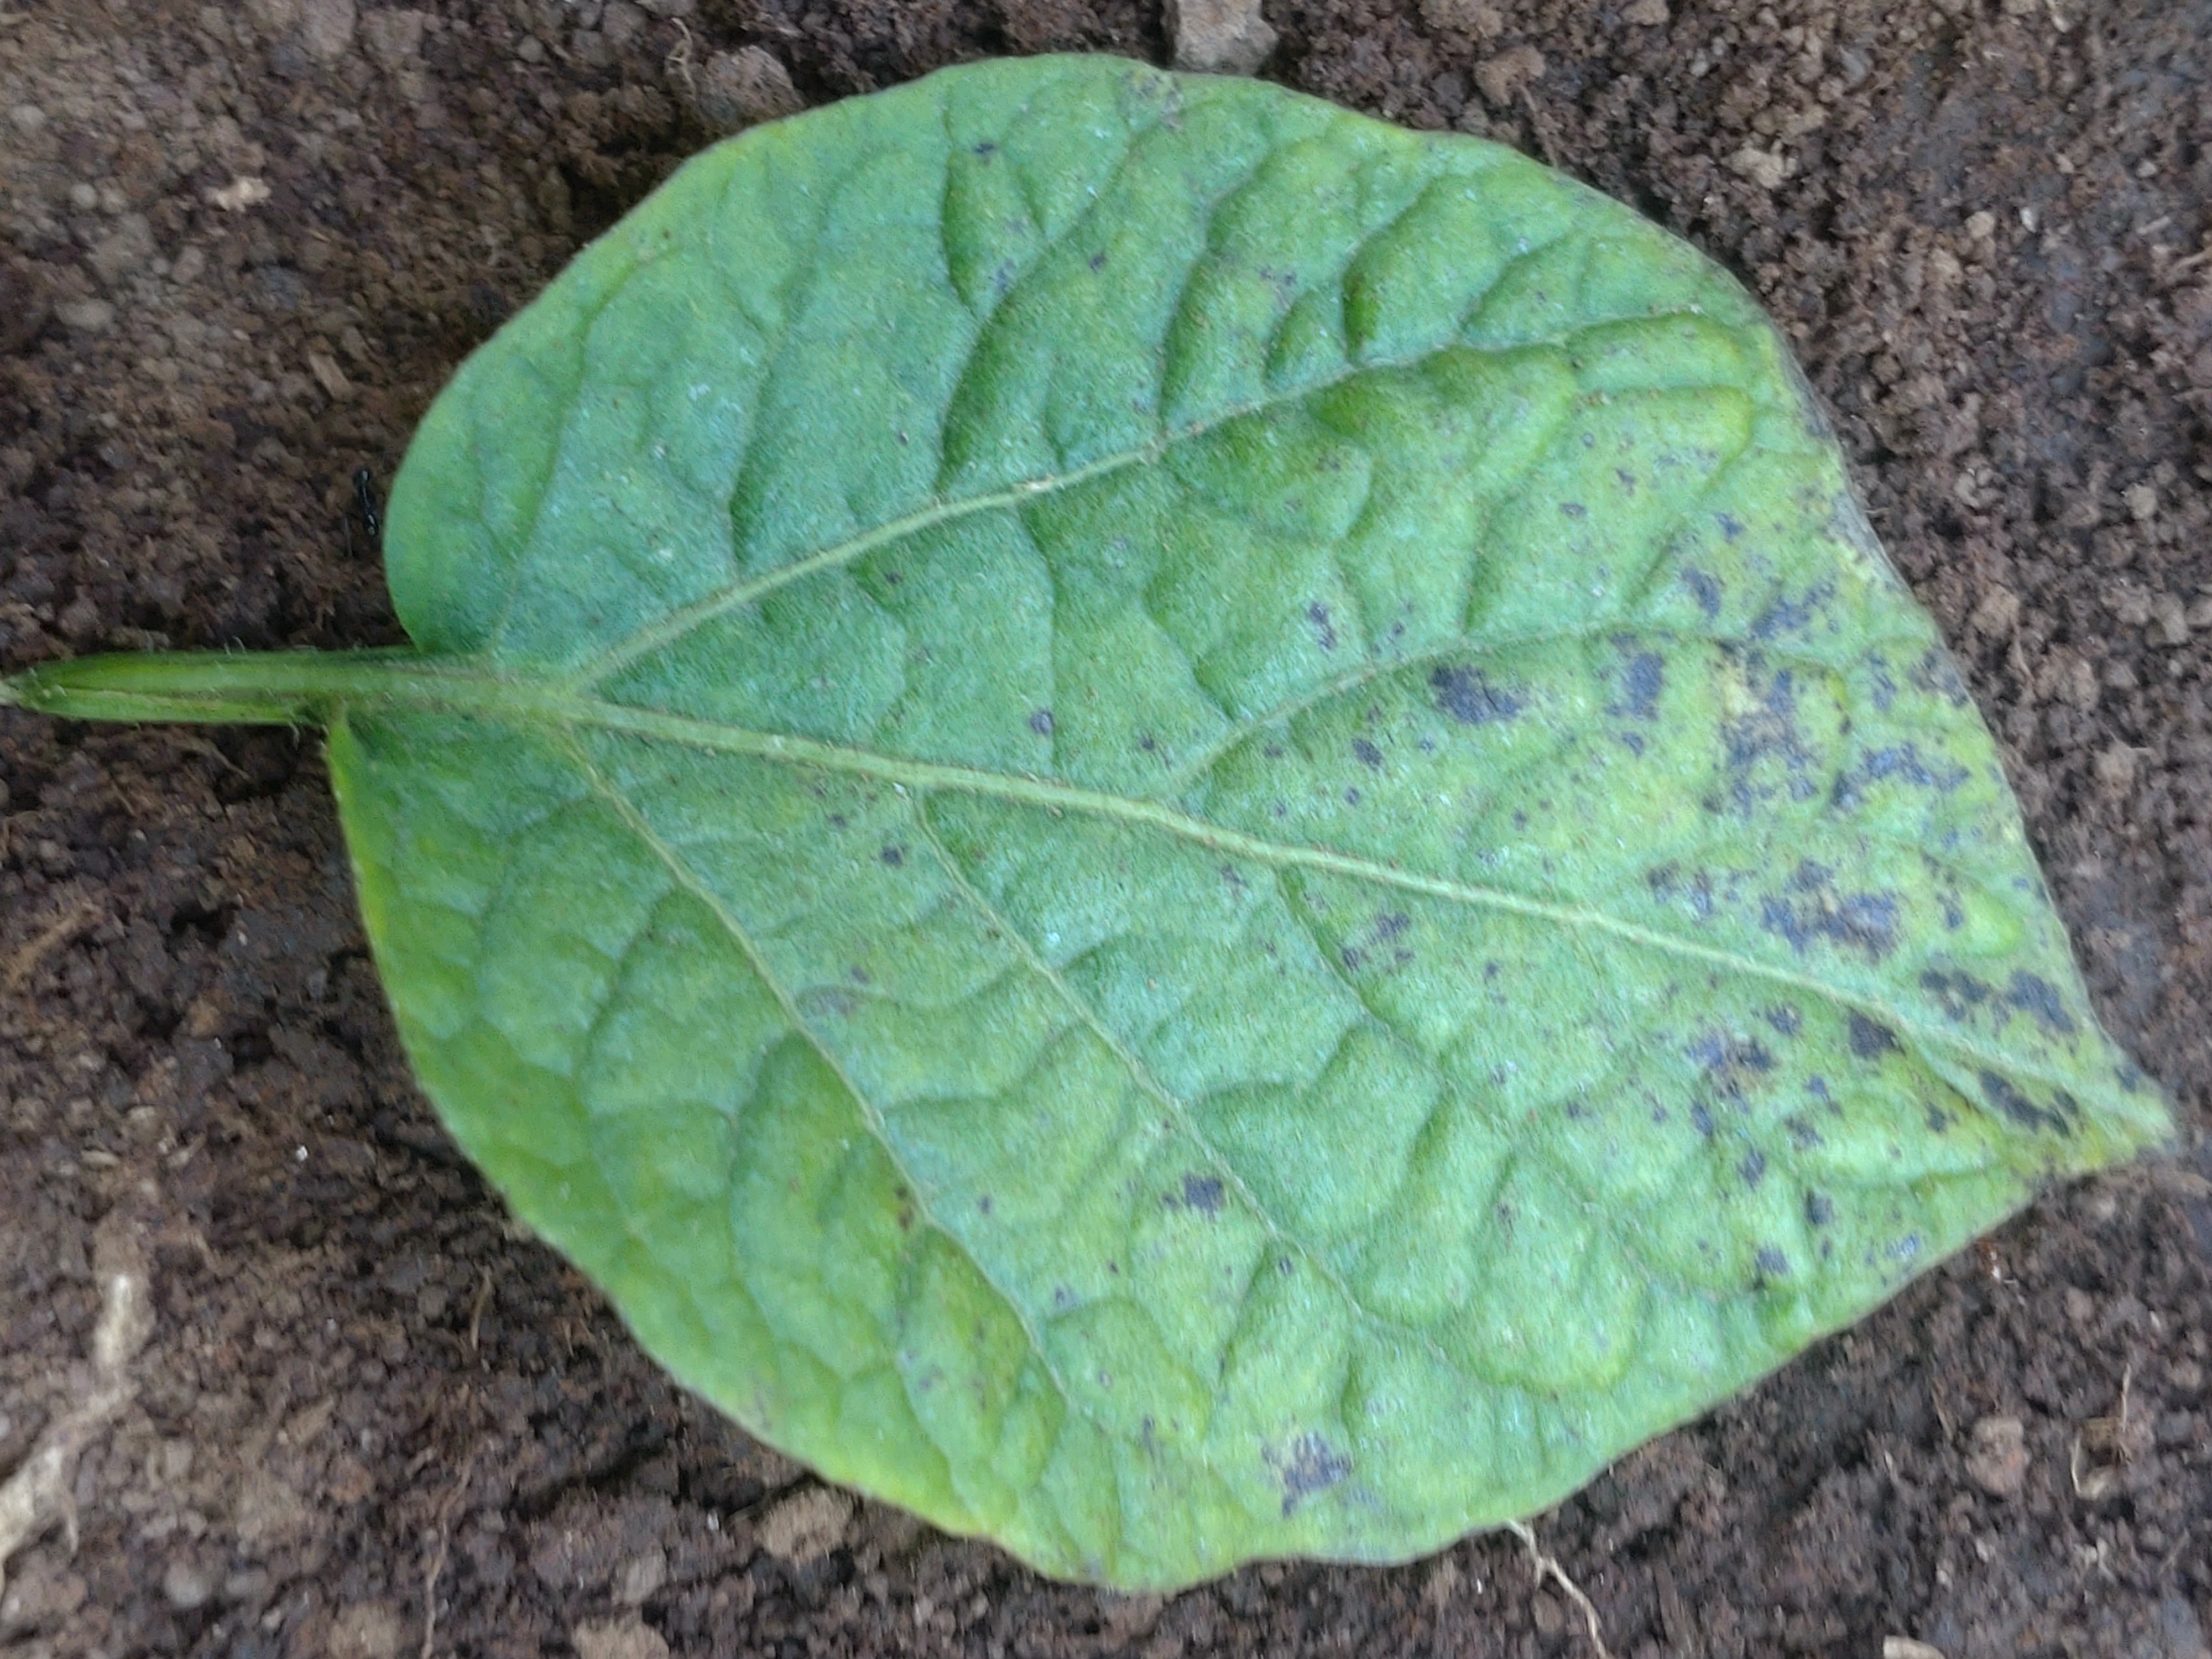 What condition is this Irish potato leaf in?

late blight
